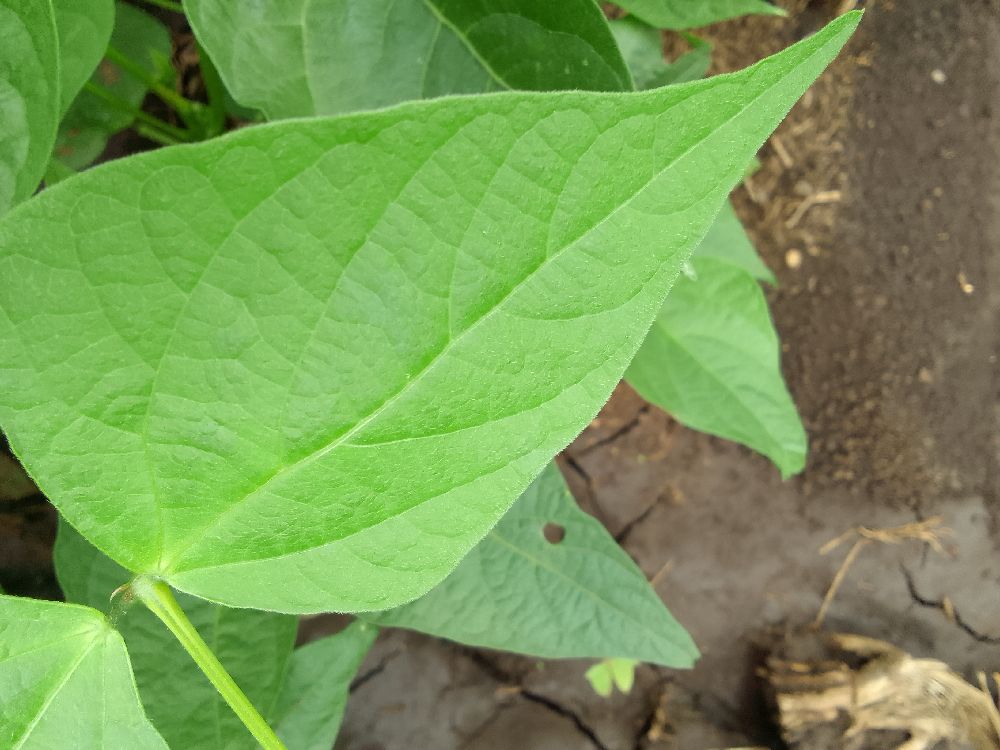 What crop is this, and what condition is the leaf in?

common bean, healthy
